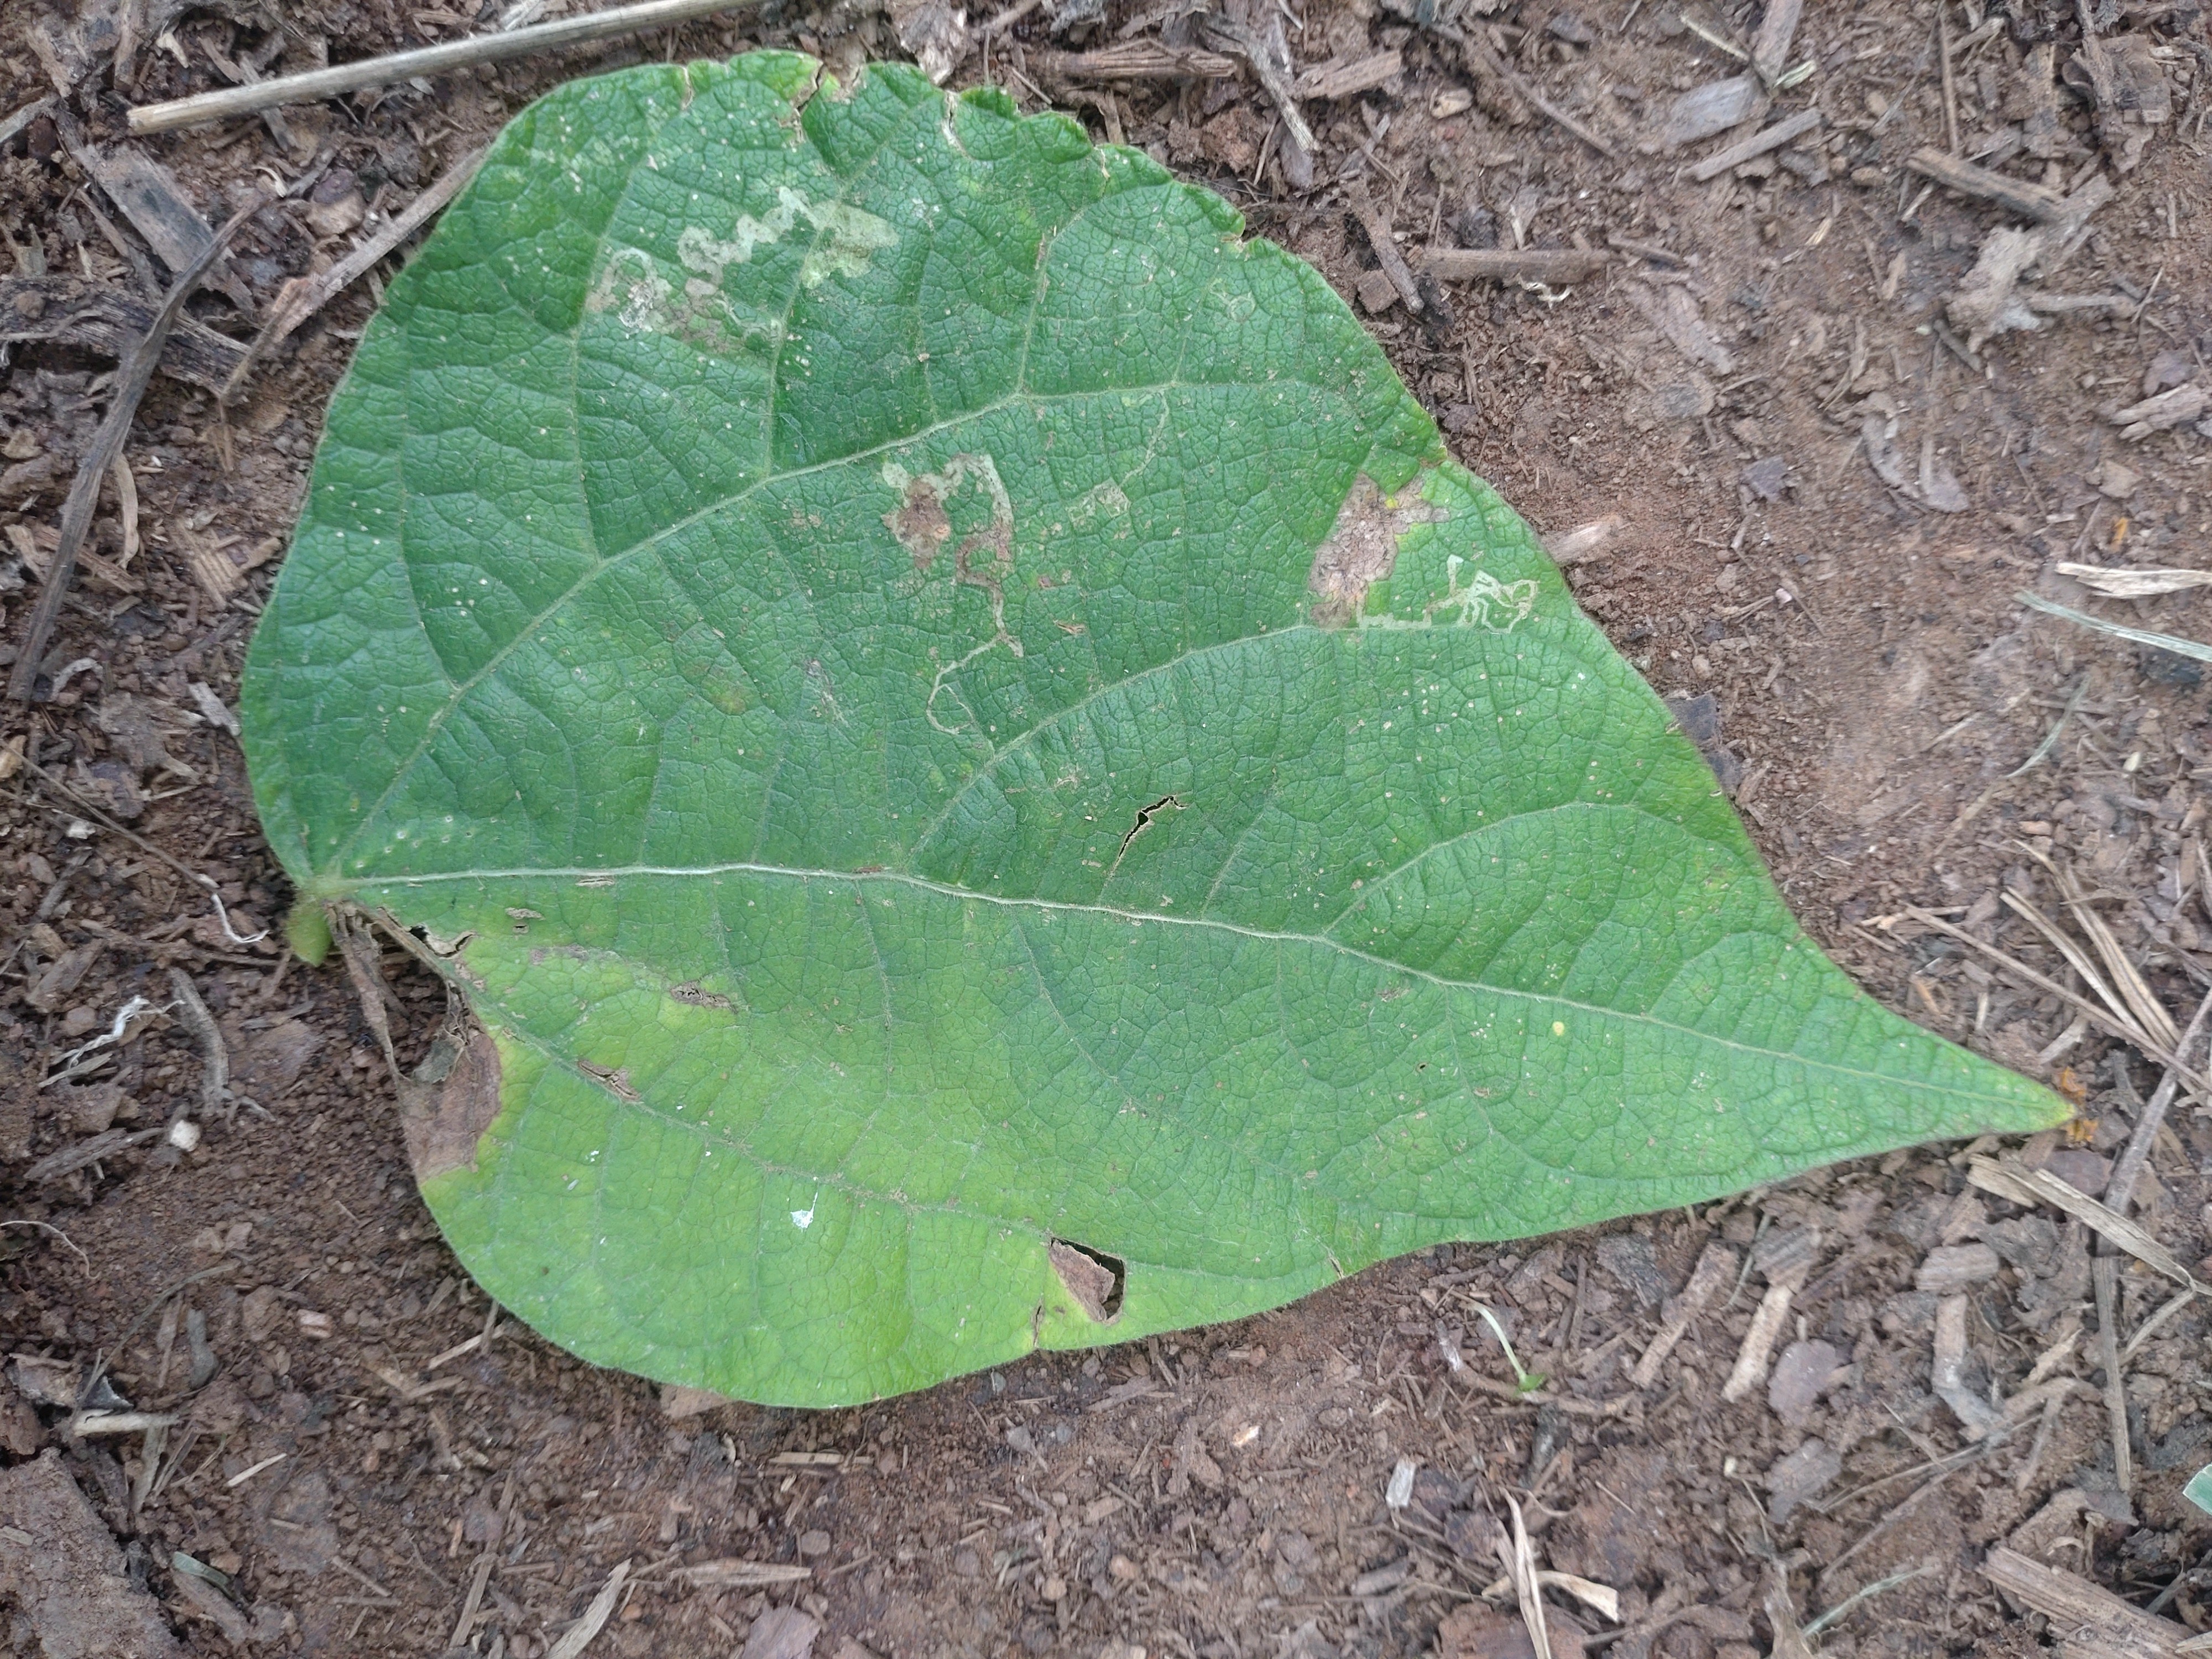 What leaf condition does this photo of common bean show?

anthracnose
